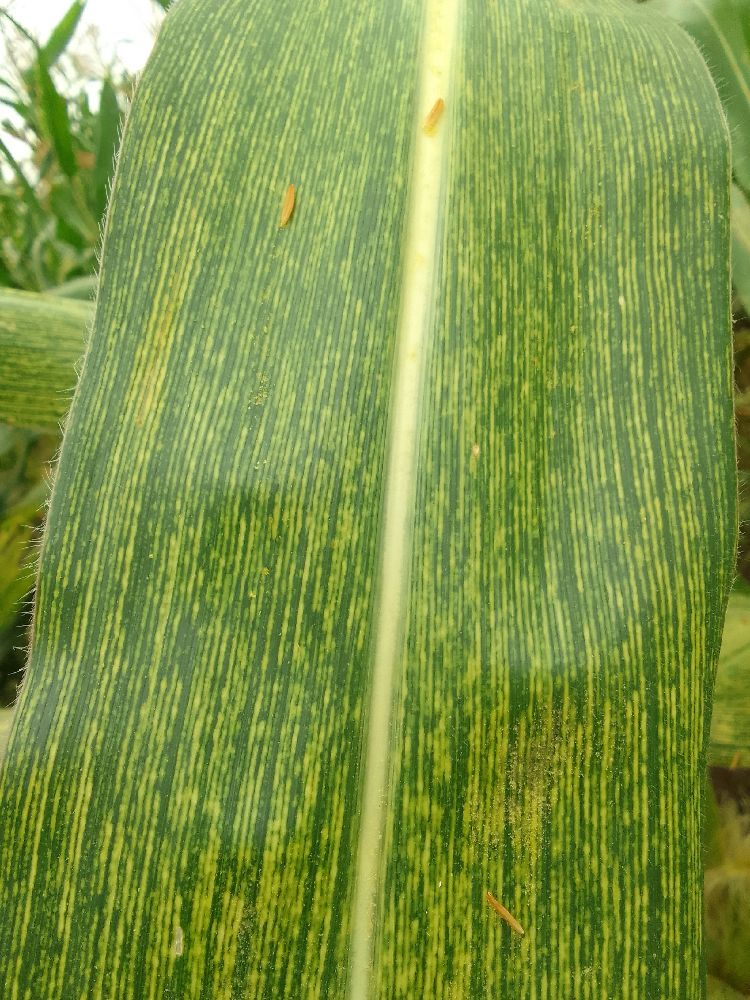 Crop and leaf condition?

maize, maize streak virus
